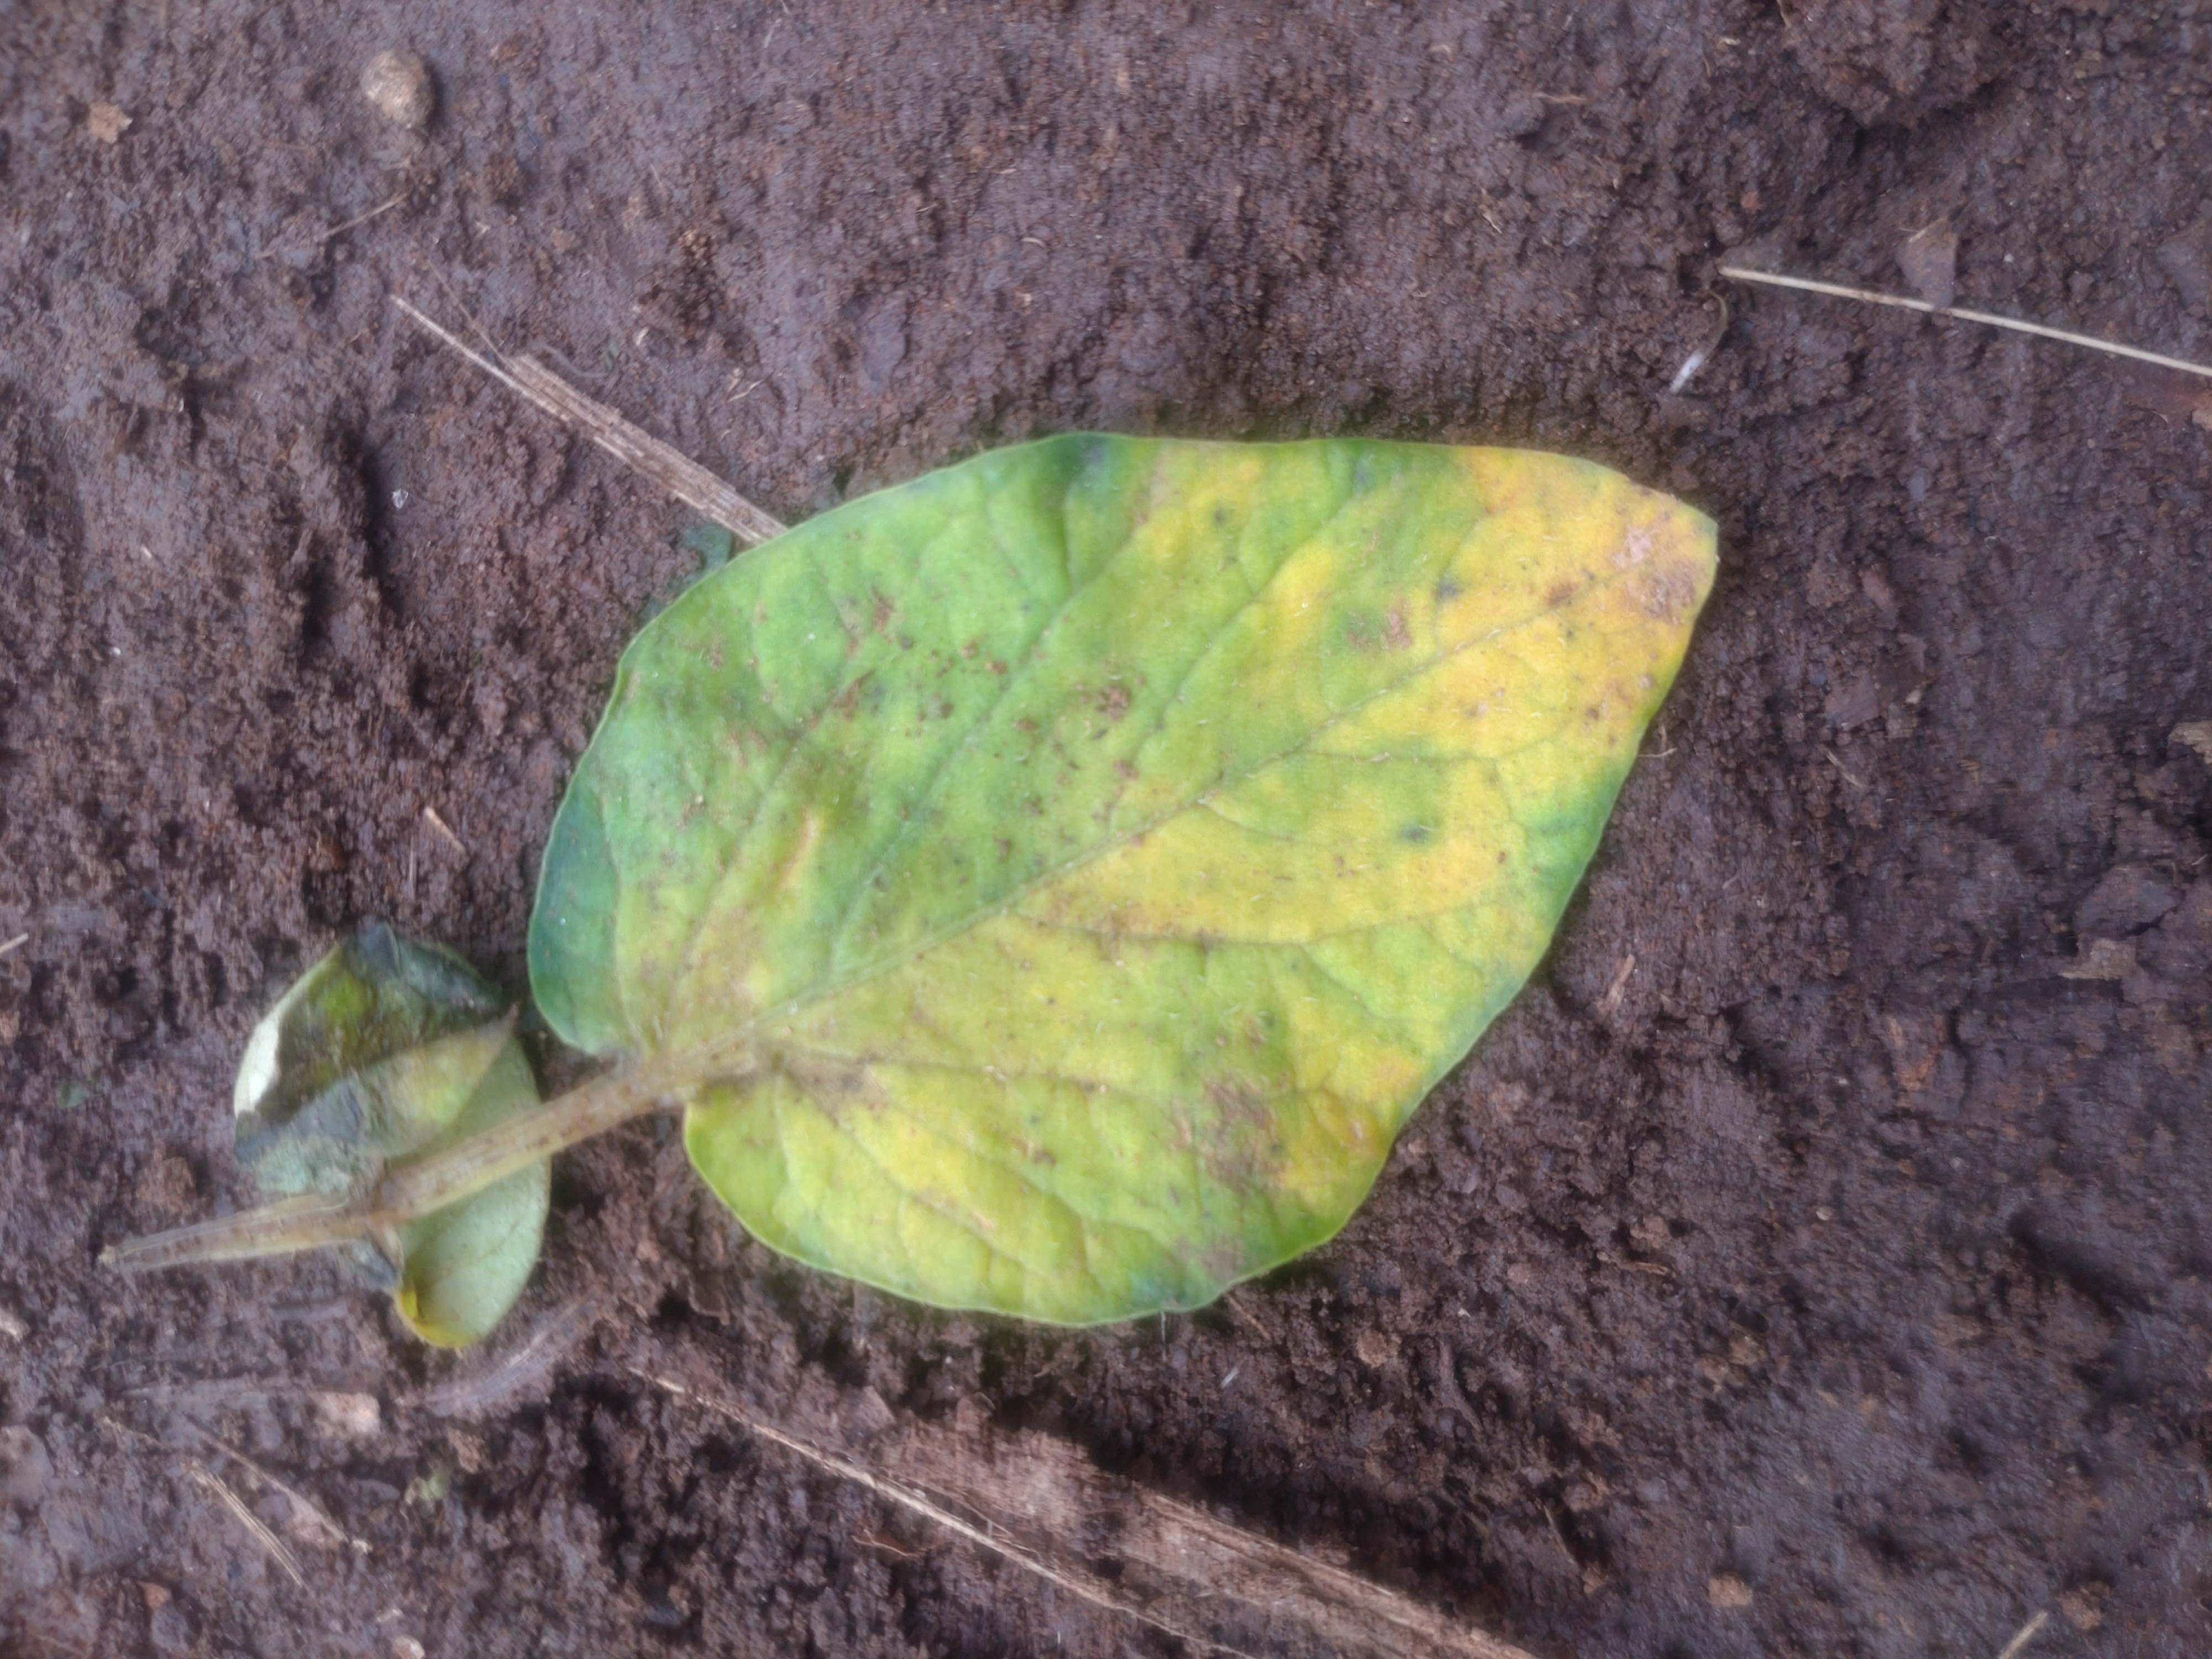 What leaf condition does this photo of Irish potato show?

late blight
